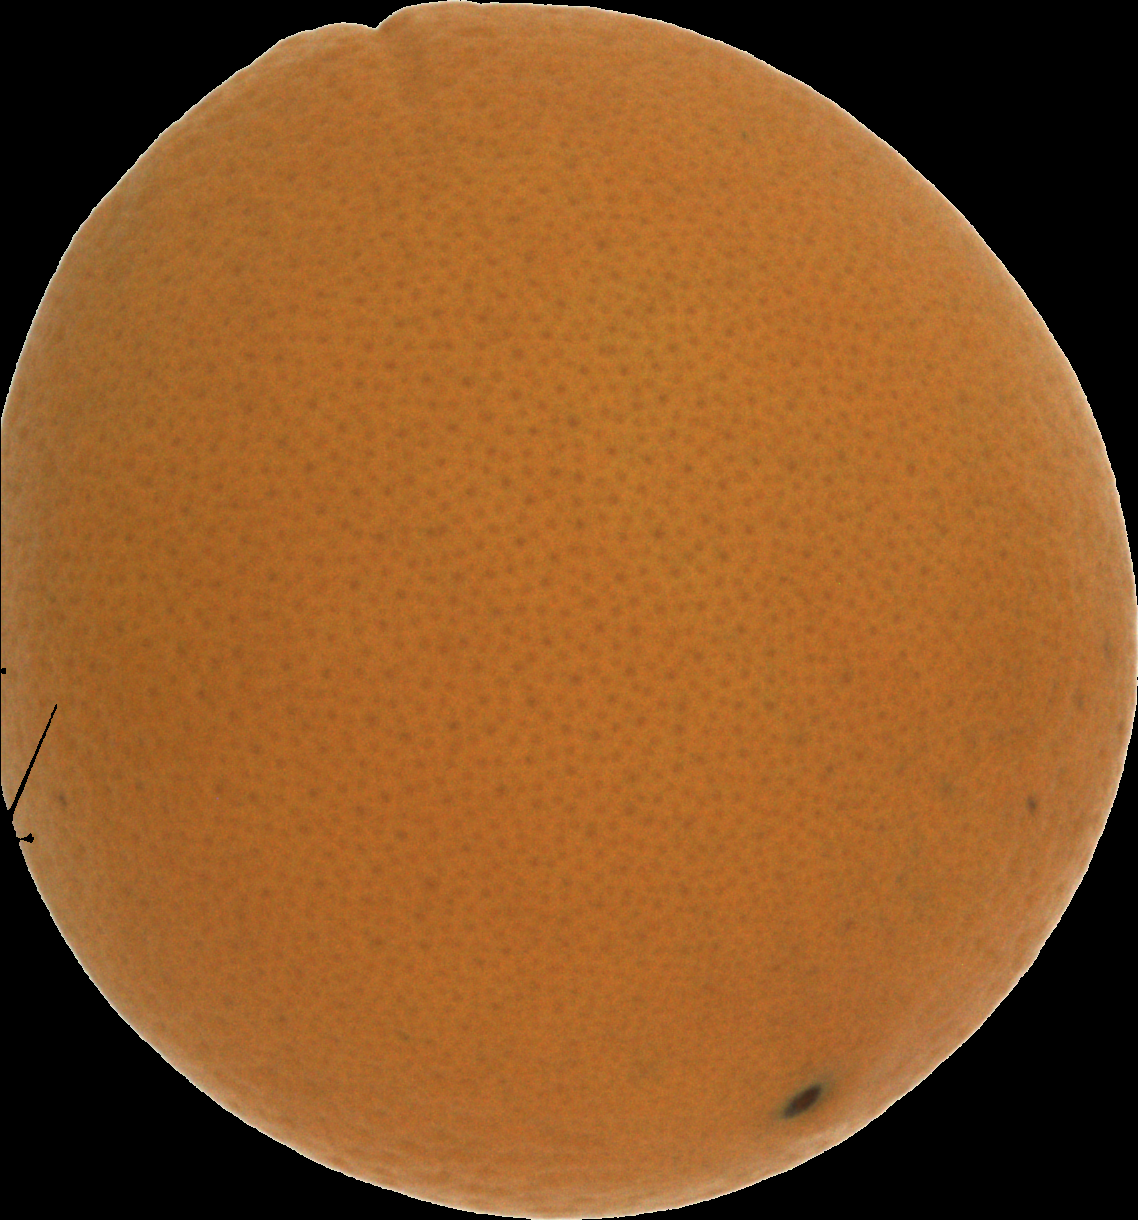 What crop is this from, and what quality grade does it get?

orange, good
